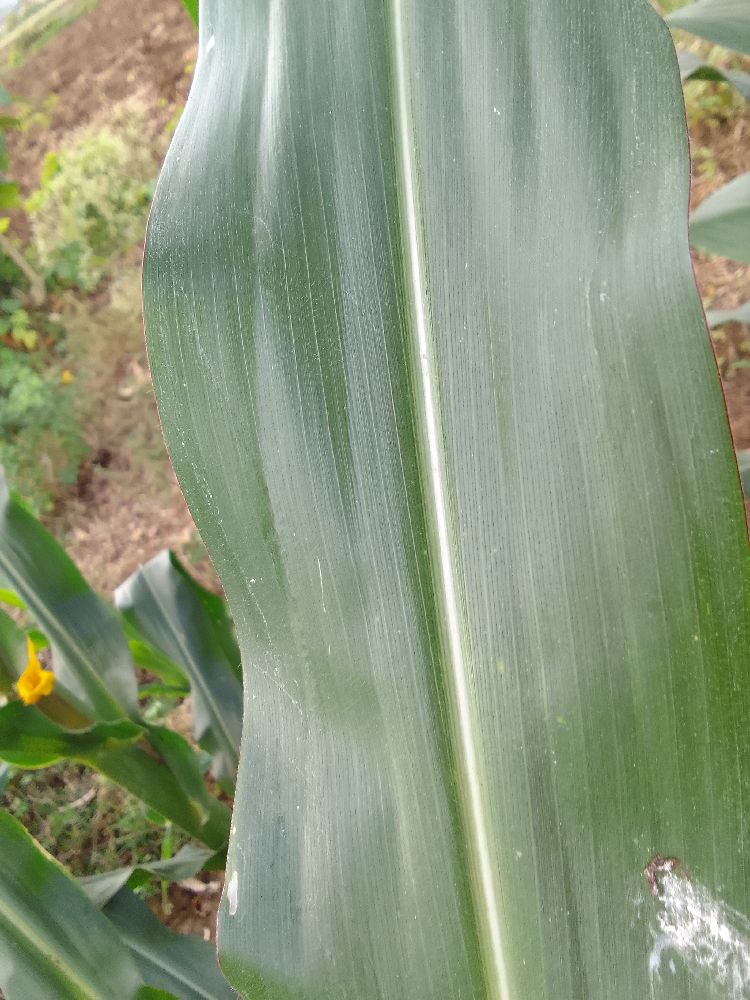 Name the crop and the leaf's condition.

maize, healthy
